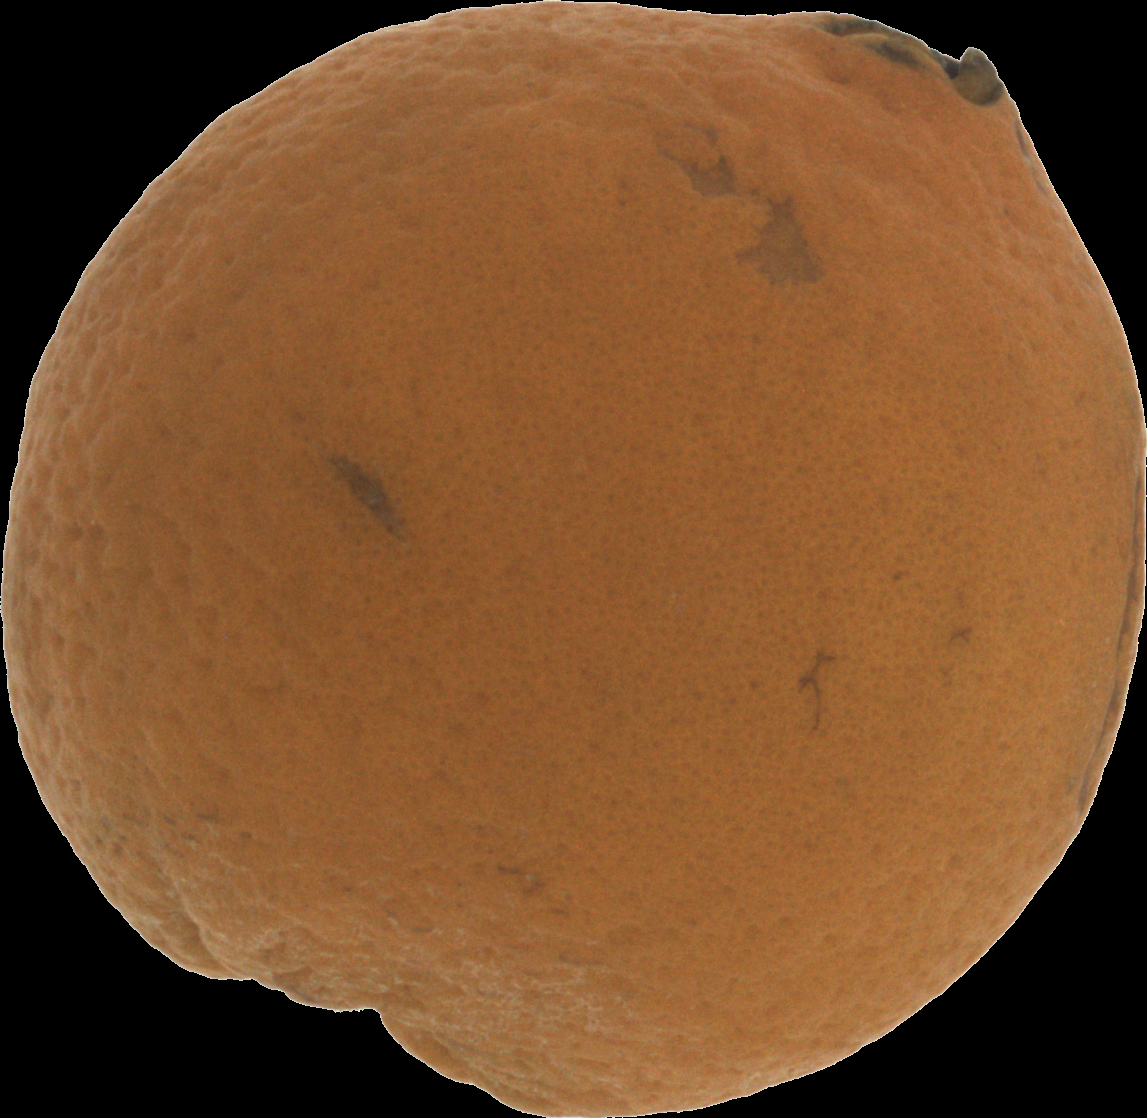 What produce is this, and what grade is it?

orange, bad
